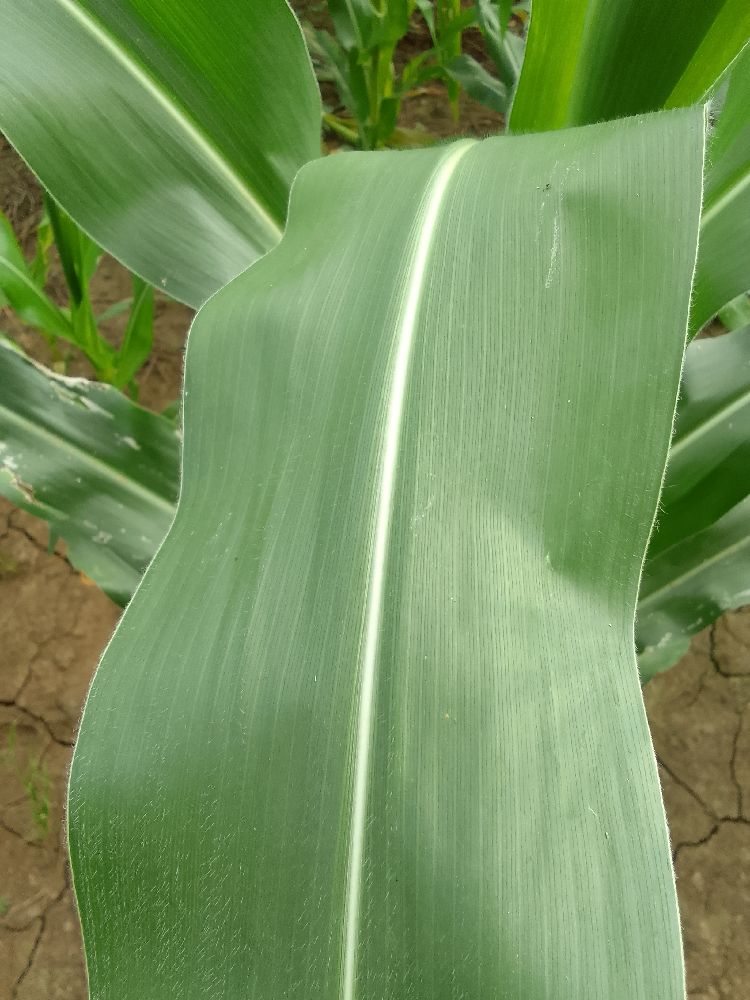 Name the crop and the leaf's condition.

maize, healthy
